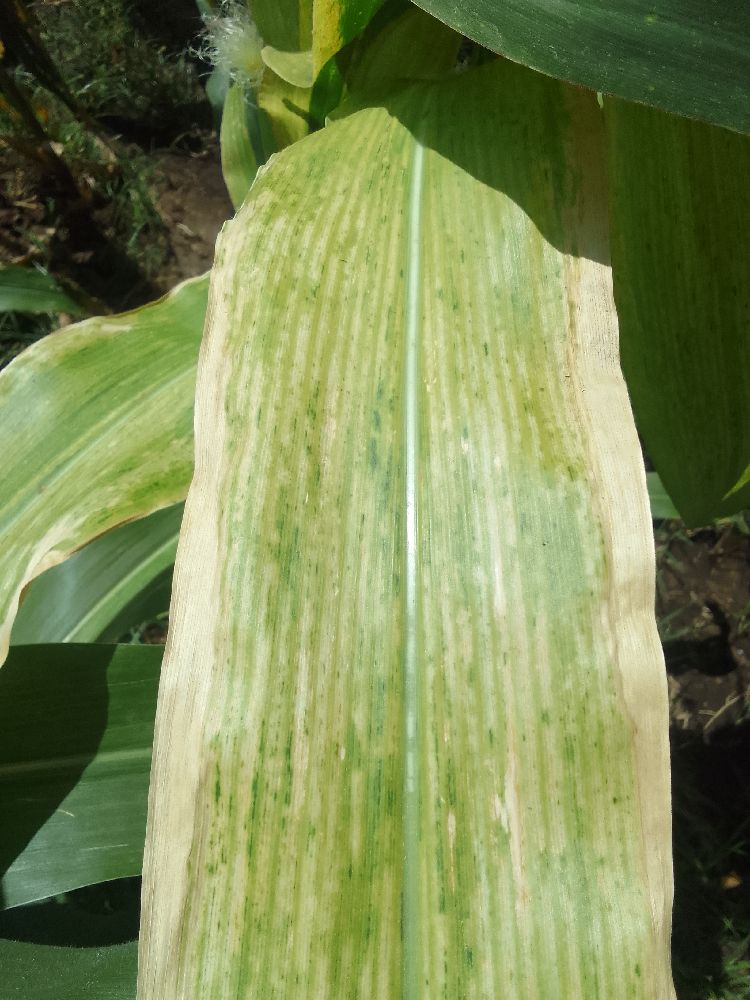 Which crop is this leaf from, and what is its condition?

maize, maize lethal necrosis
